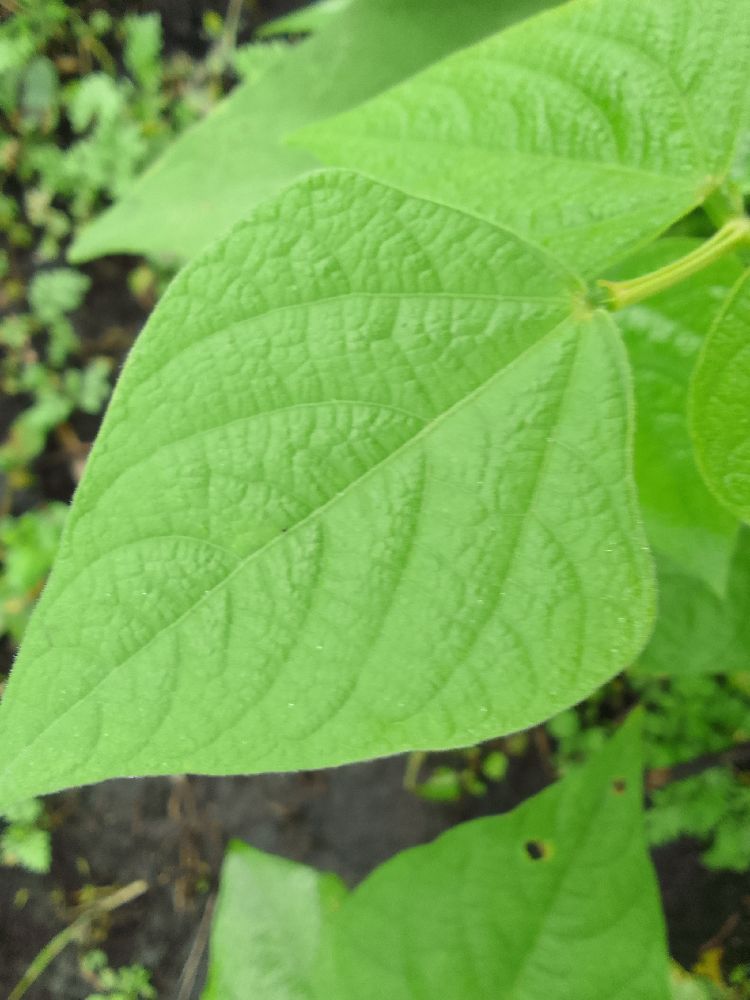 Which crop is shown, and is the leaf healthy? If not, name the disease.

common bean, healthy
